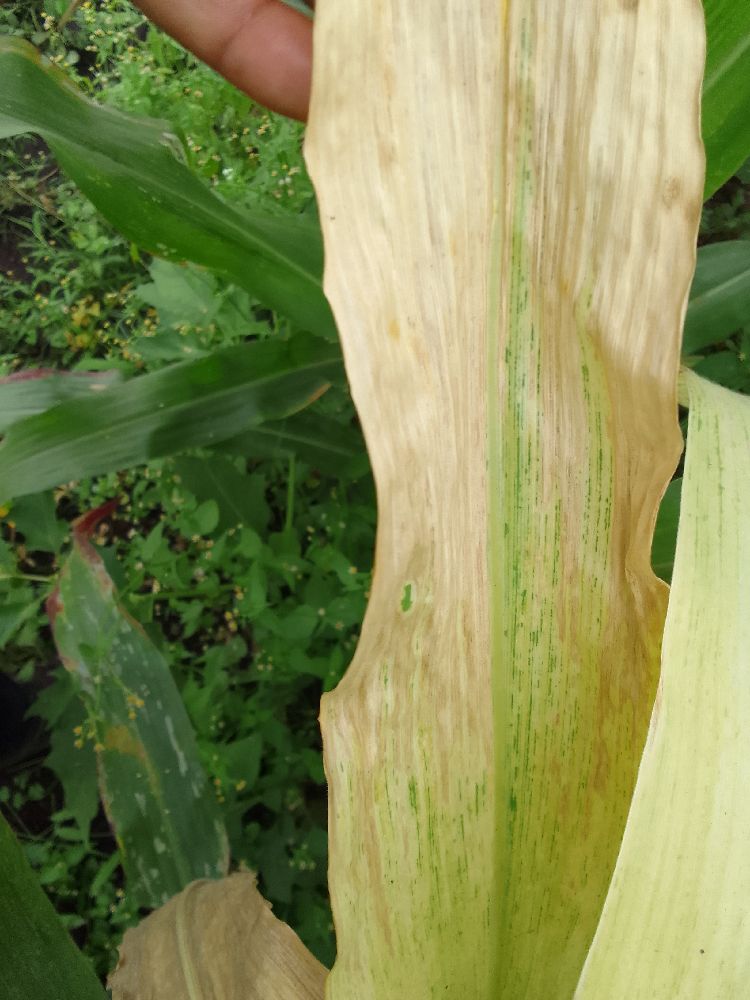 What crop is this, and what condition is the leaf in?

maize, maize lethal necrosis
